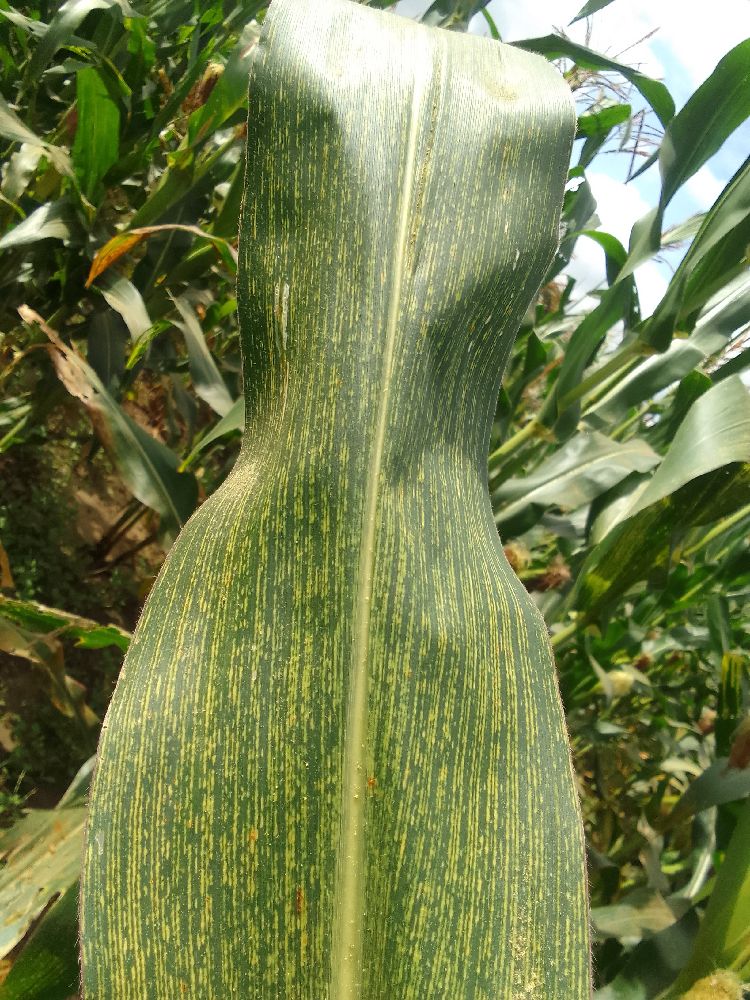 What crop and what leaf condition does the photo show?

maize, maize streak virus
